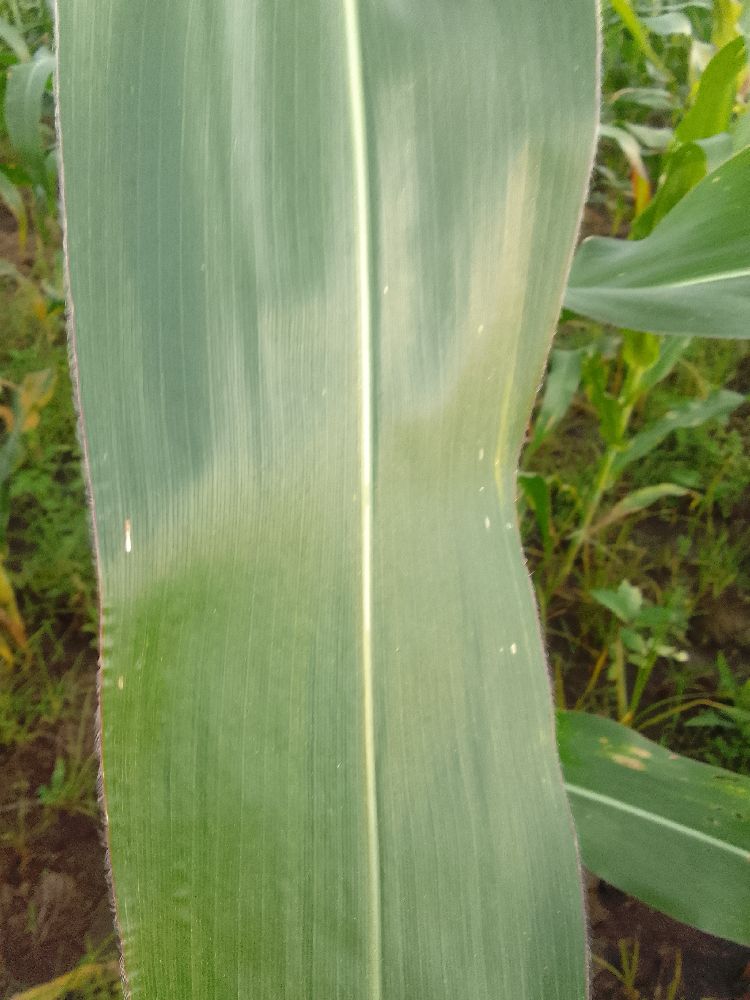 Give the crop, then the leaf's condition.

maize, healthy
